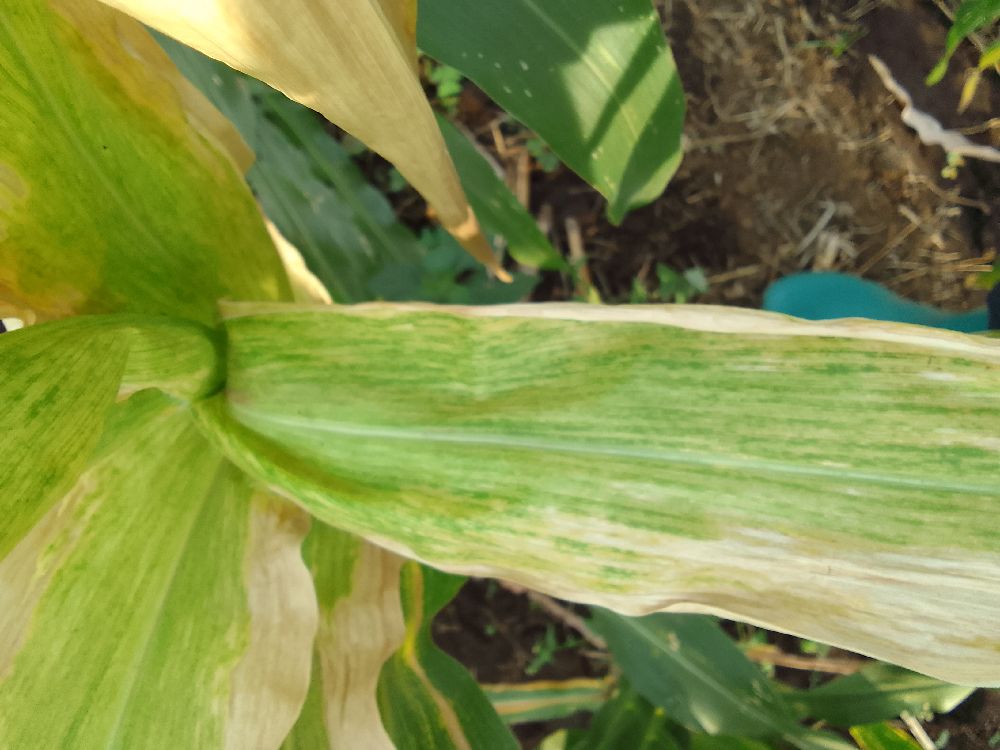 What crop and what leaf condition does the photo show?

maize, maize lethal necrosis
